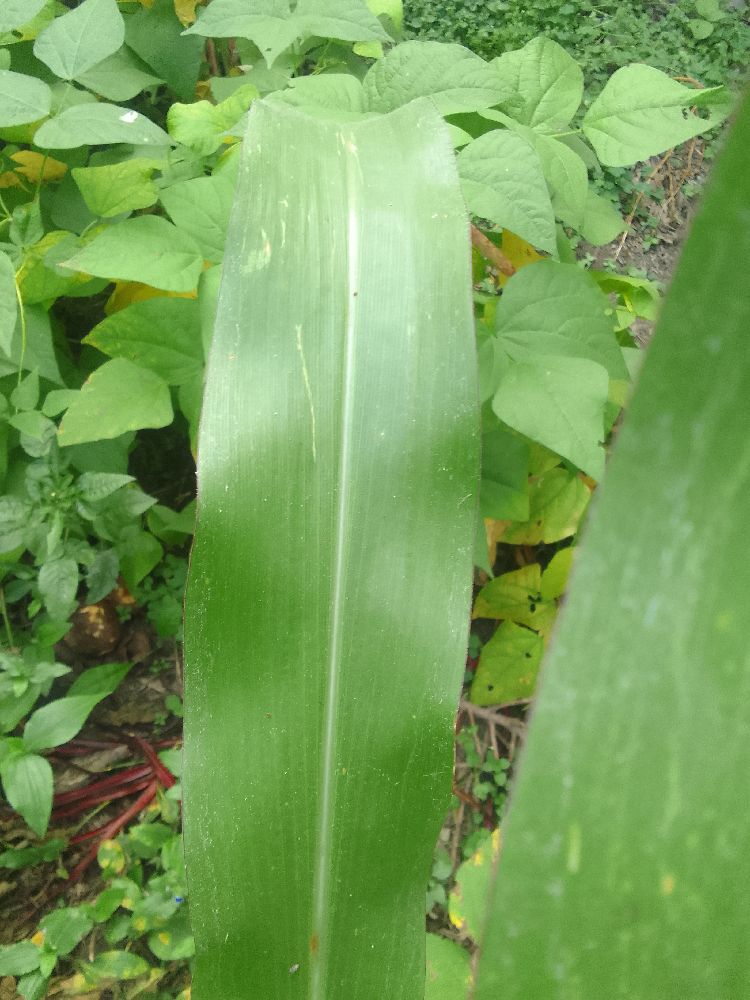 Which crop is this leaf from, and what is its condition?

maize, healthy
